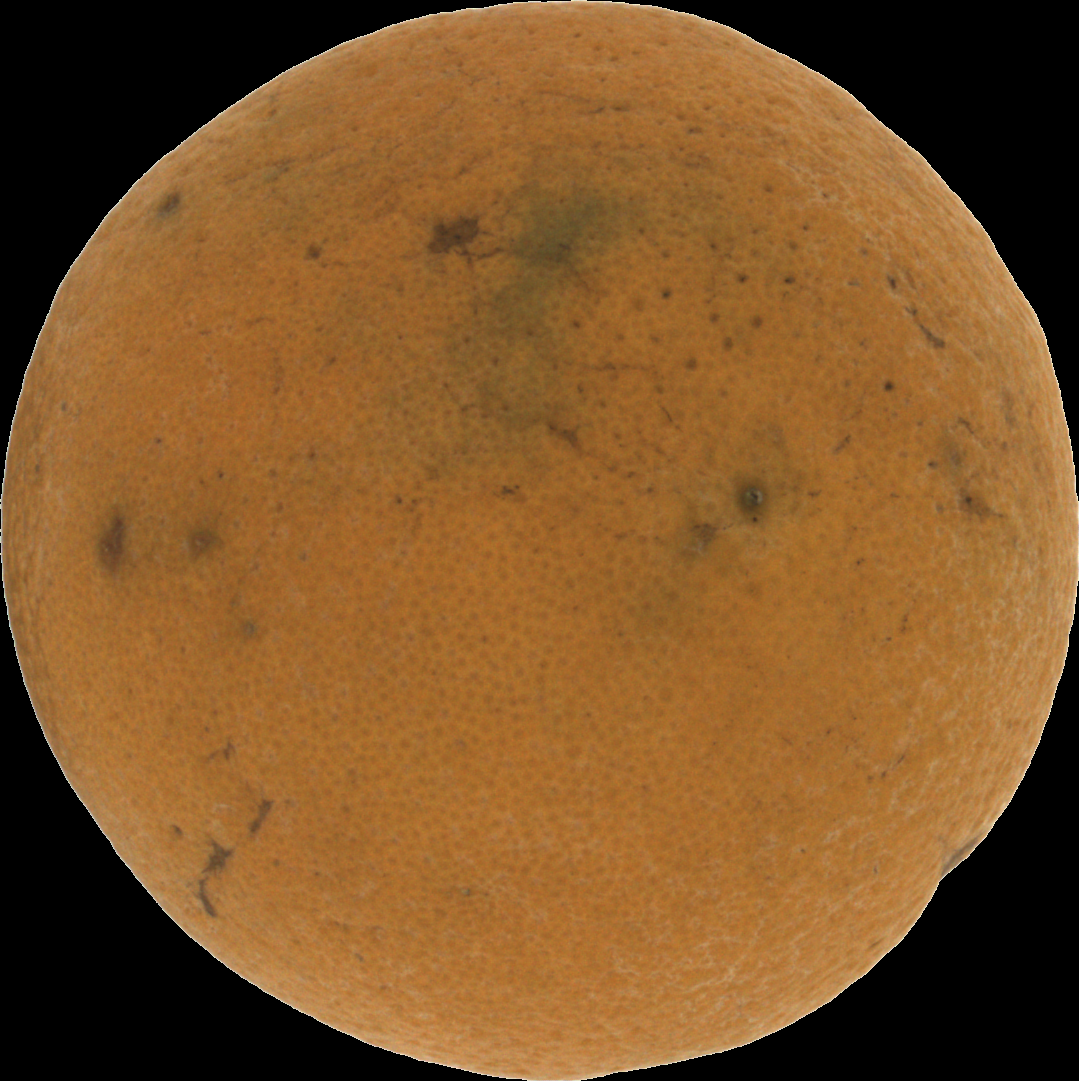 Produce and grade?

orange, bad
